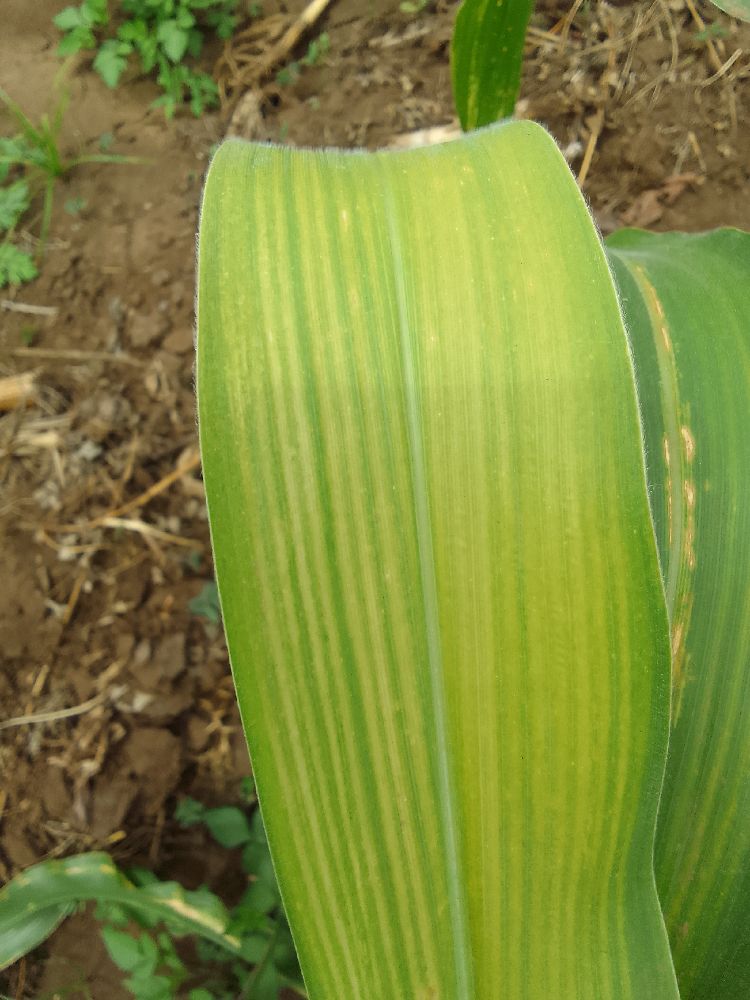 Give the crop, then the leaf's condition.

maize, maize lethal necrosis
